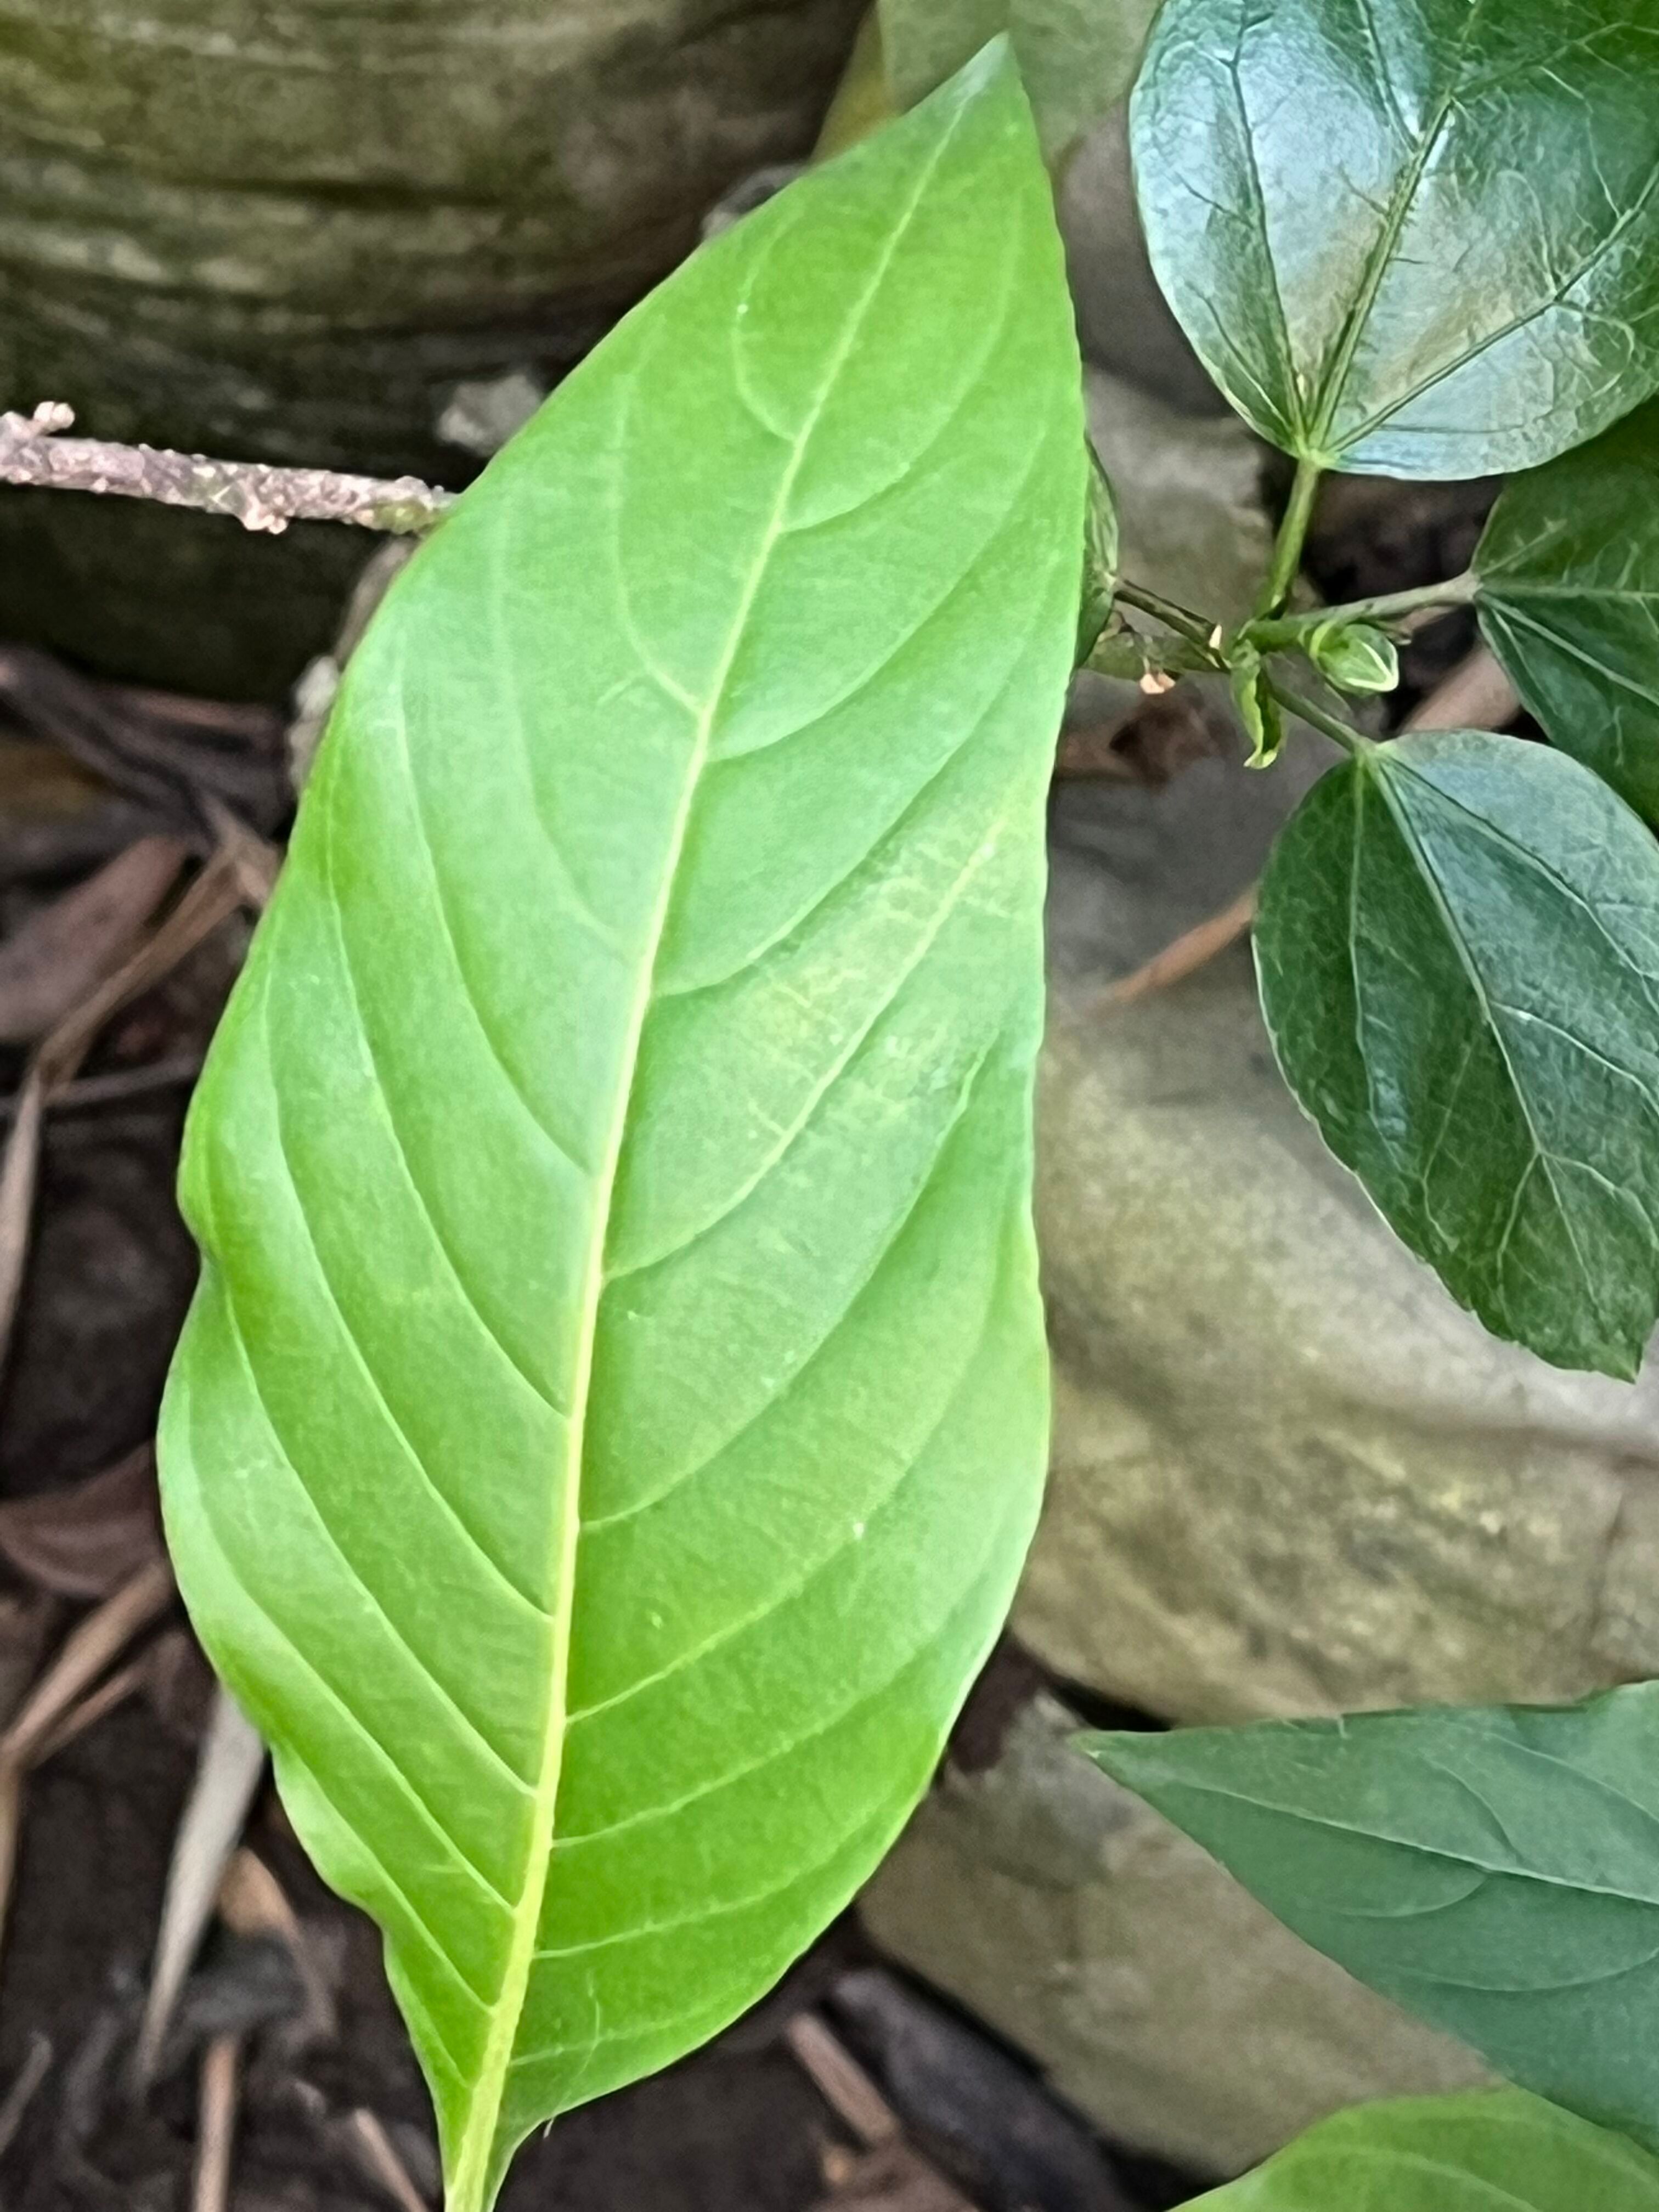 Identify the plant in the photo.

vasaka
